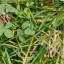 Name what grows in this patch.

unstructured weed
